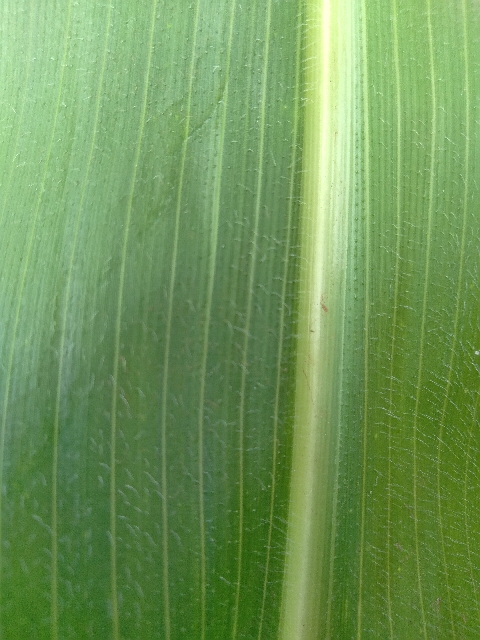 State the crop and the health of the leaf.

maize, healthy
